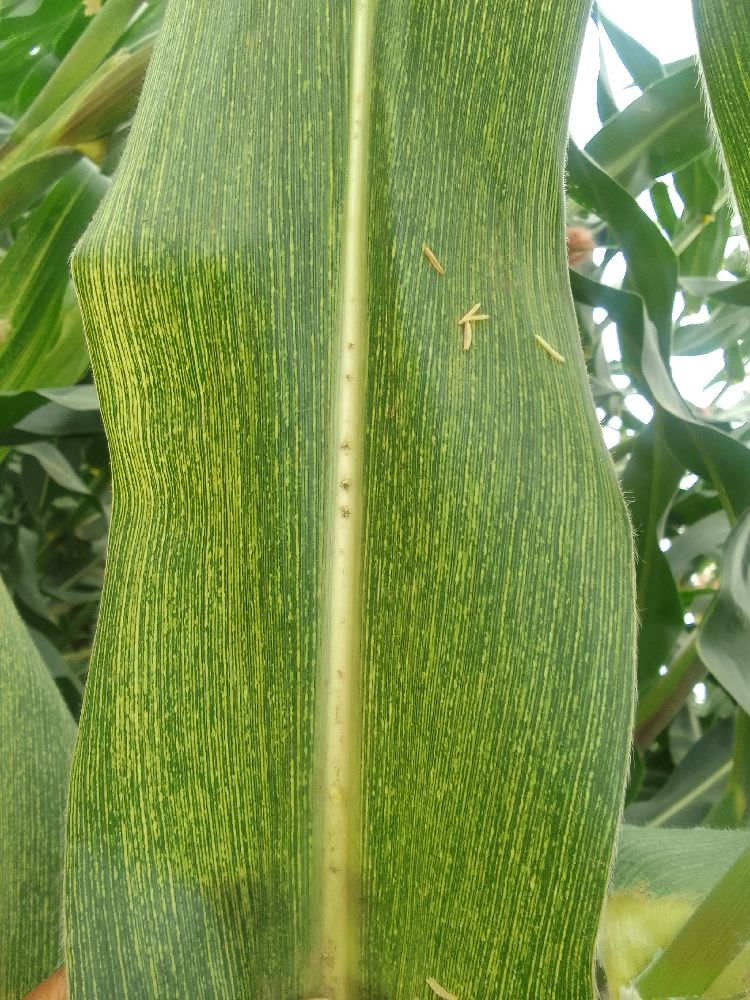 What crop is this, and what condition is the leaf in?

maize, maize streak virus
